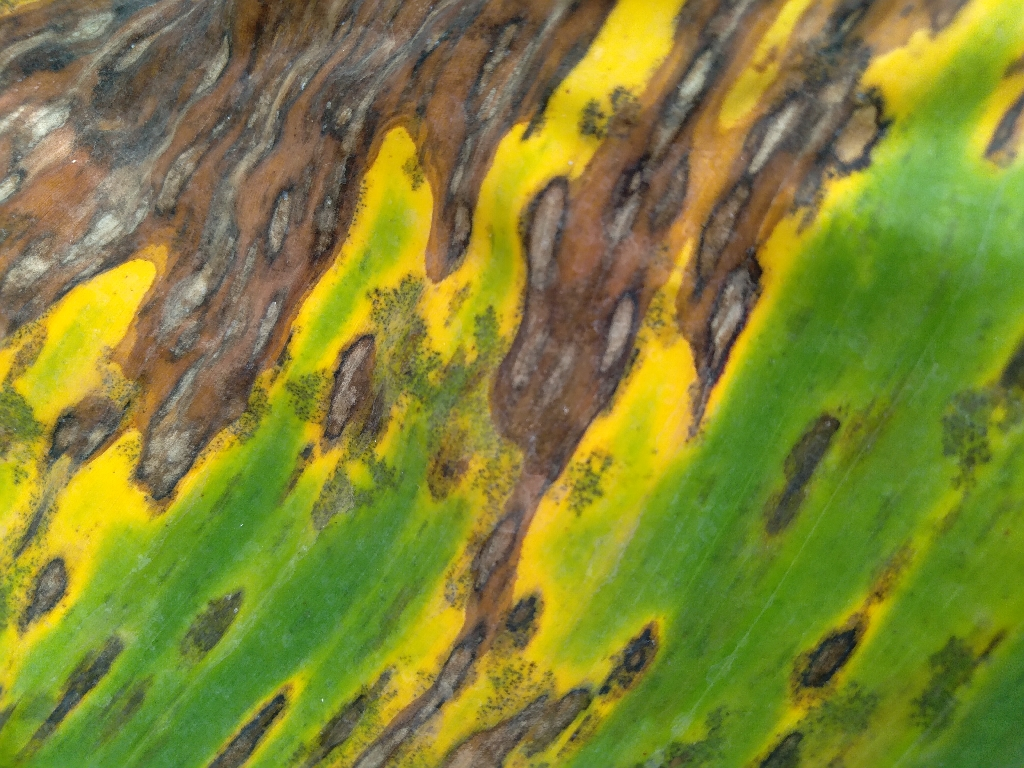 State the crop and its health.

banana, black sigatoka
